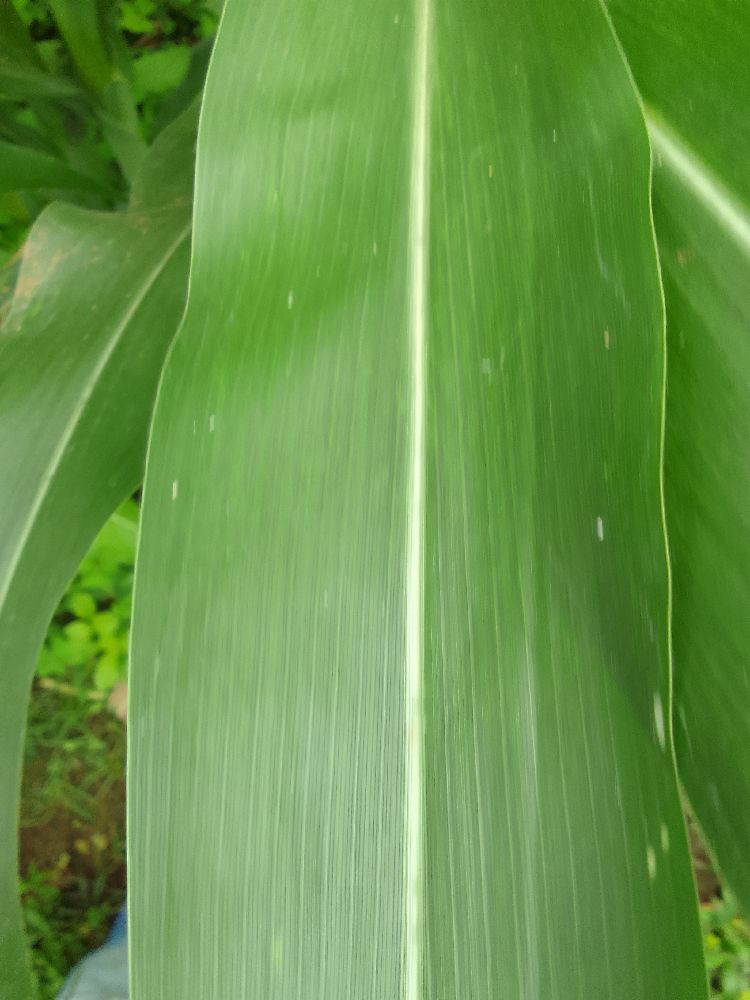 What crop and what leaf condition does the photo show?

maize, healthy
